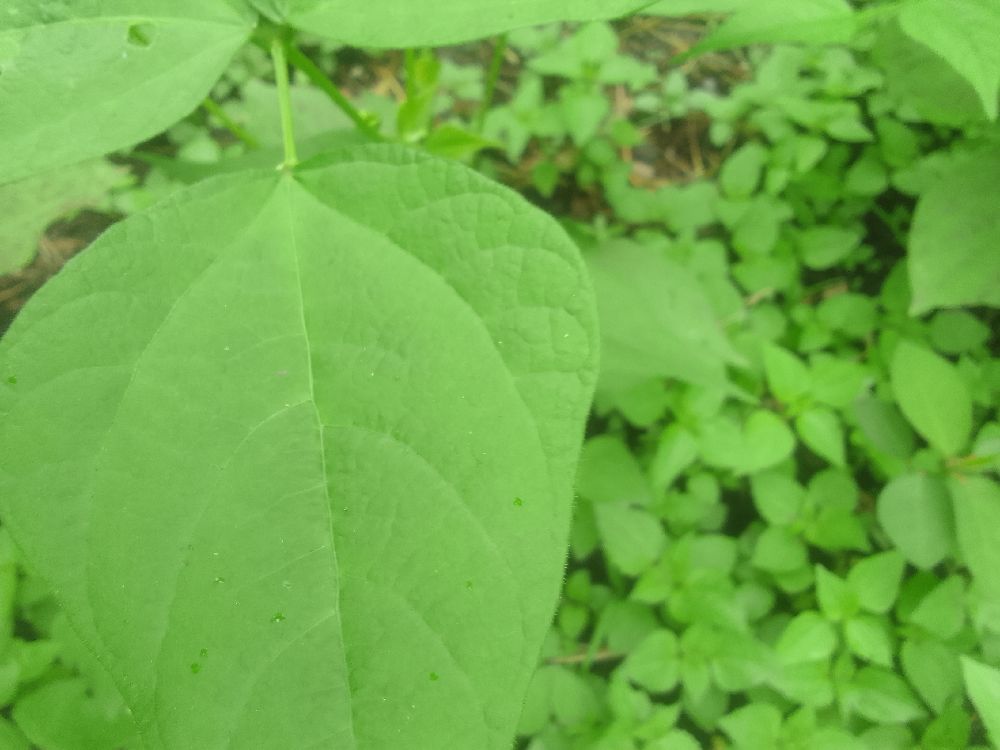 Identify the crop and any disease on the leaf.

common bean, healthy
